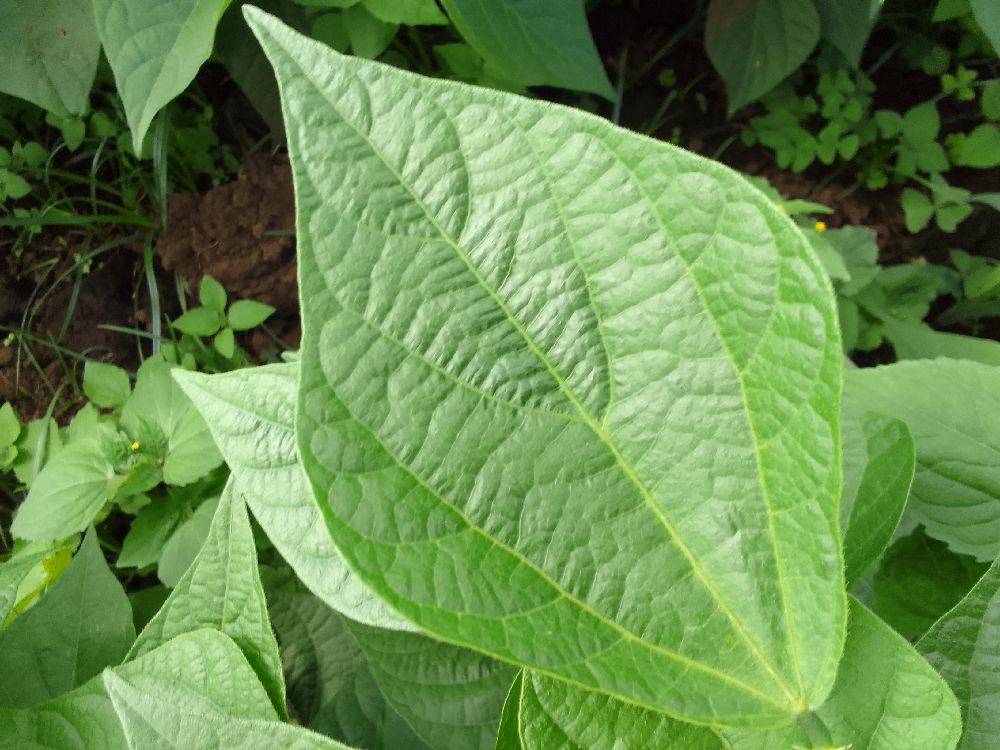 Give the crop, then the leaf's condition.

common bean, healthy
